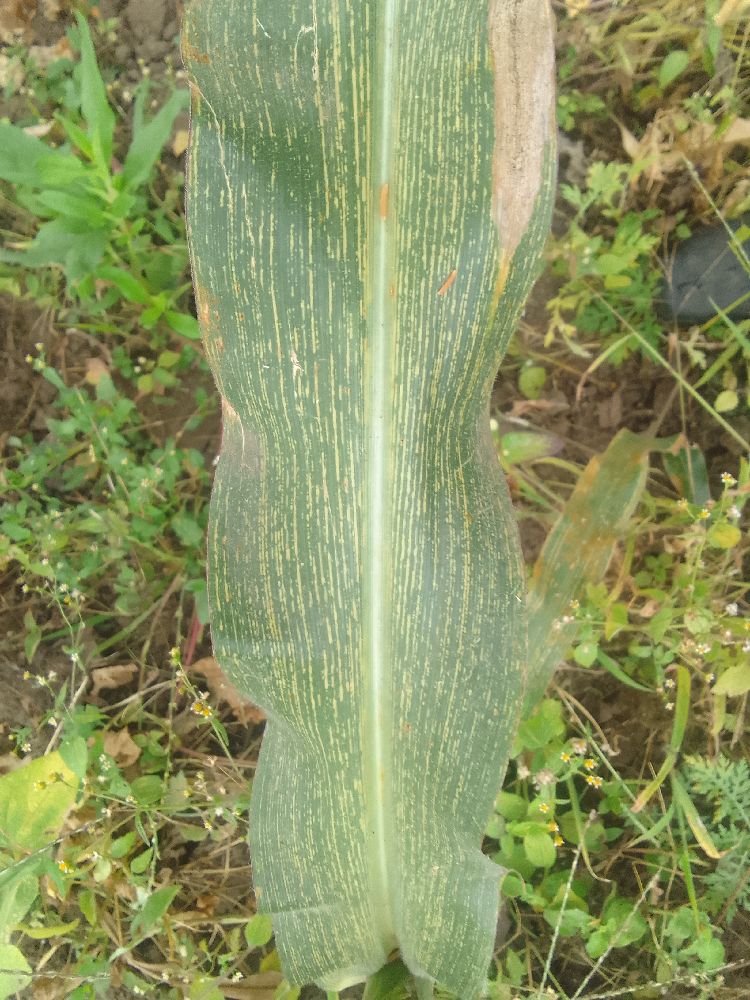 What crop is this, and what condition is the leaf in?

maize, maize streak virus
